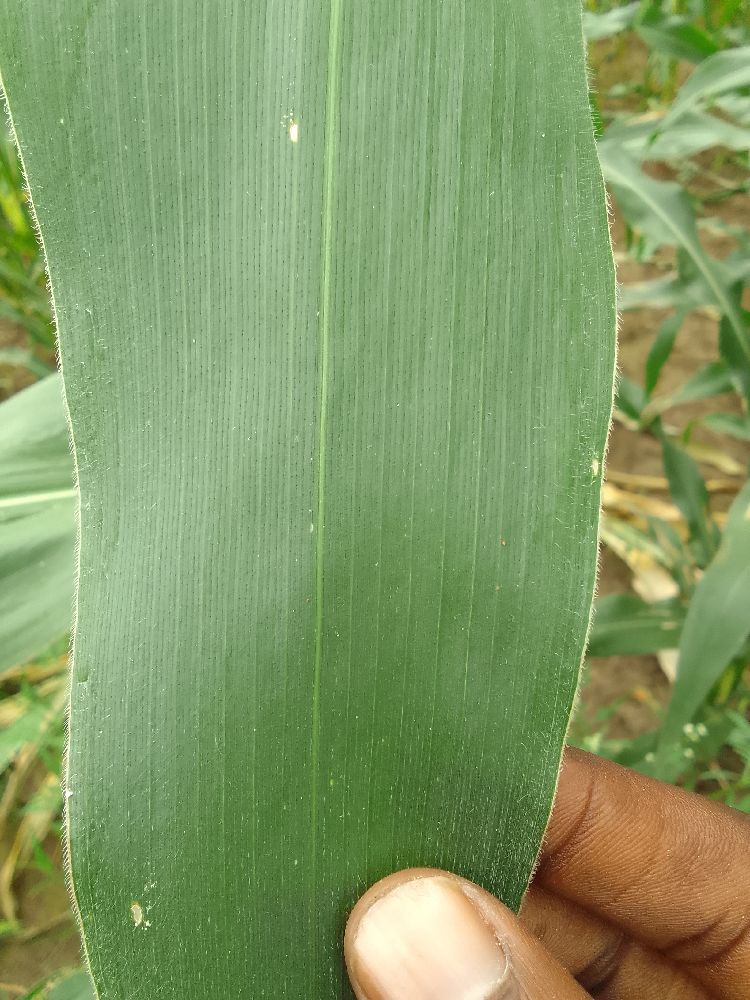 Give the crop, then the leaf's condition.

maize, healthy
